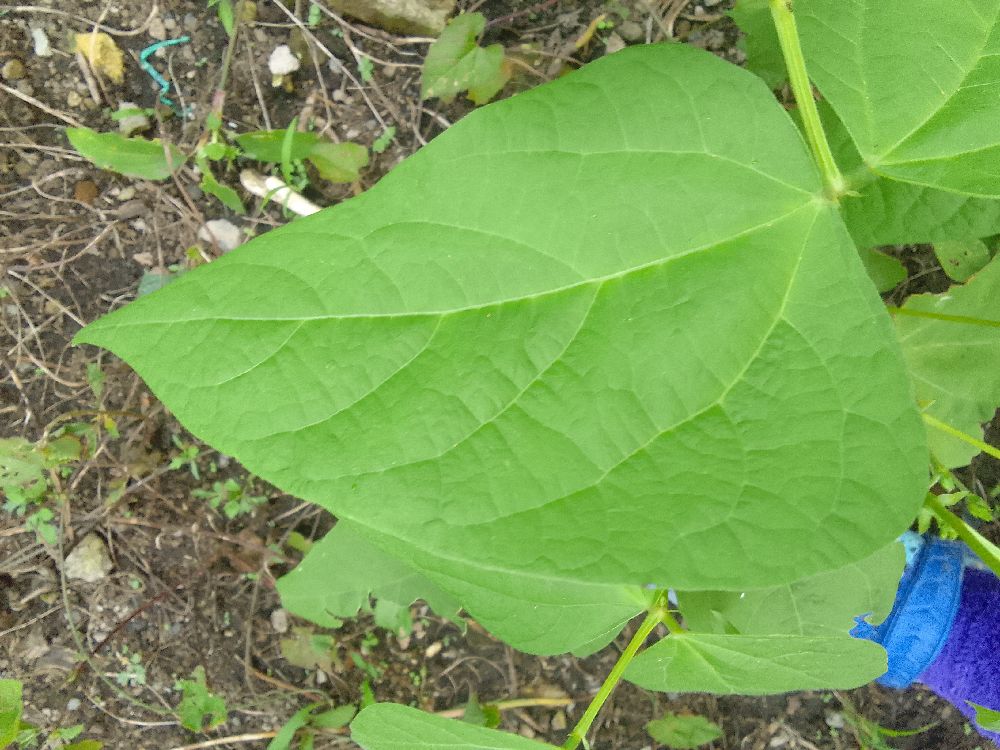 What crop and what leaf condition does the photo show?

common bean, healthy
